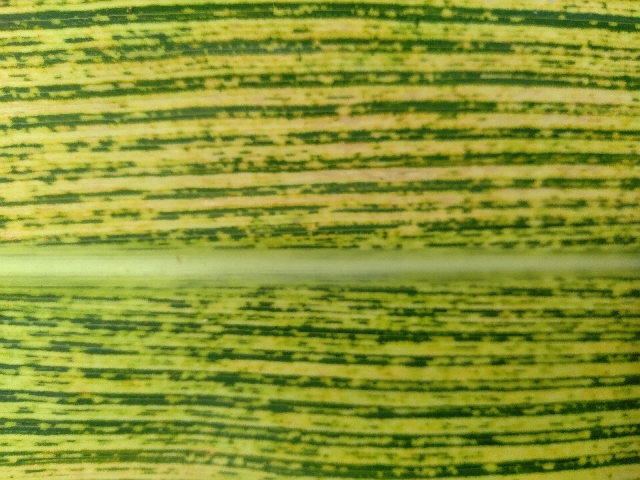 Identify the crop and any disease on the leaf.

maize, maize streak virus
